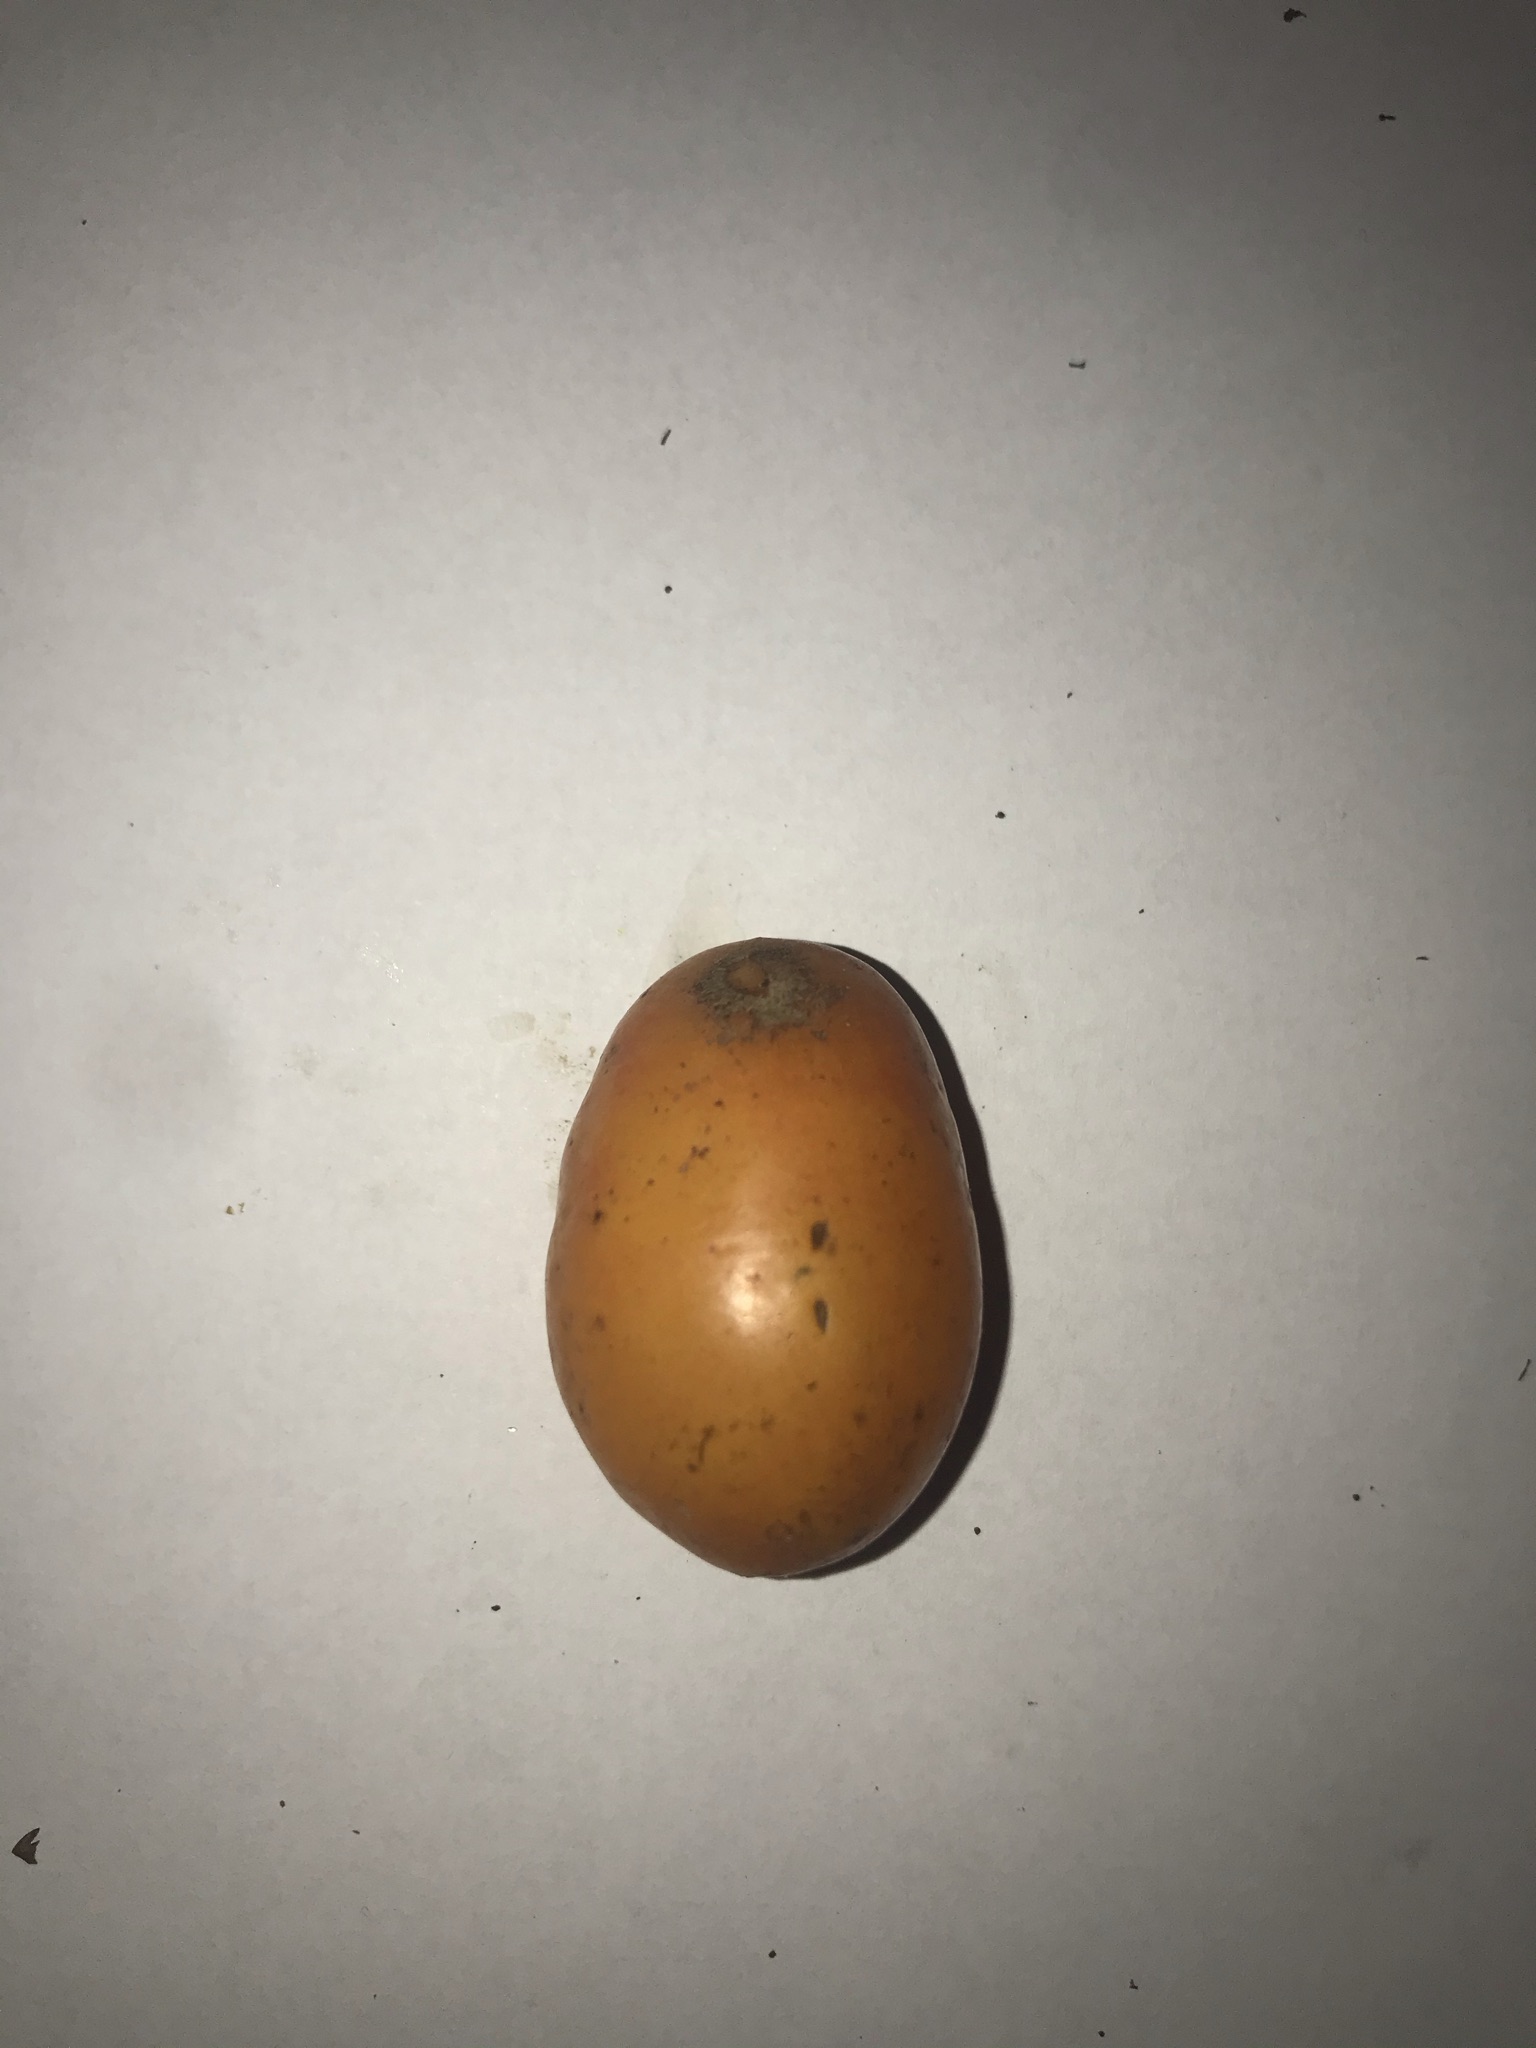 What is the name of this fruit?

siriguela
